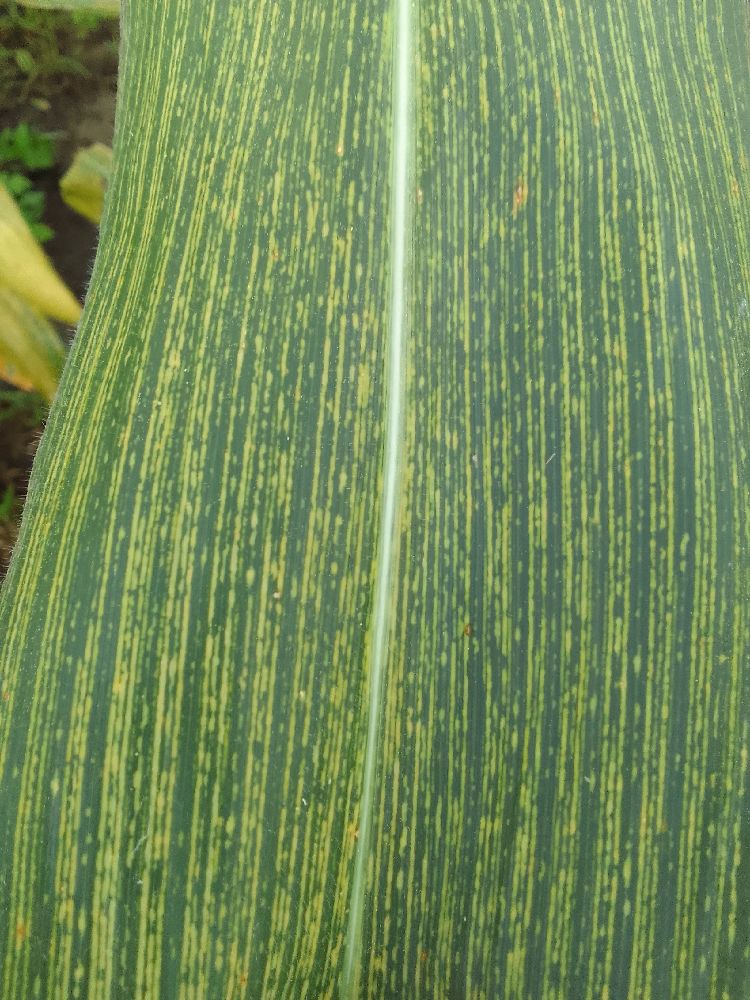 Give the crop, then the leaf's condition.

maize, maize streak virus
